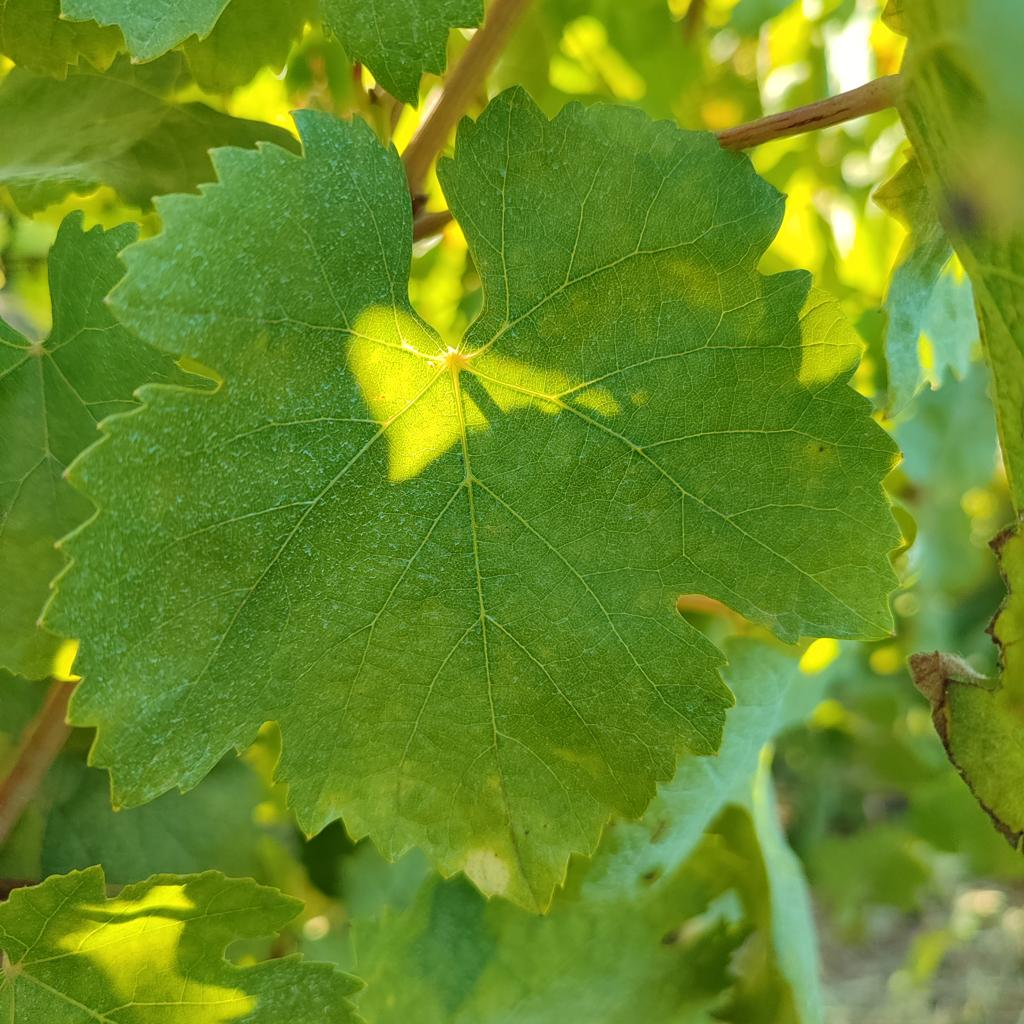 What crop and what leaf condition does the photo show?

grapevine, healthy
